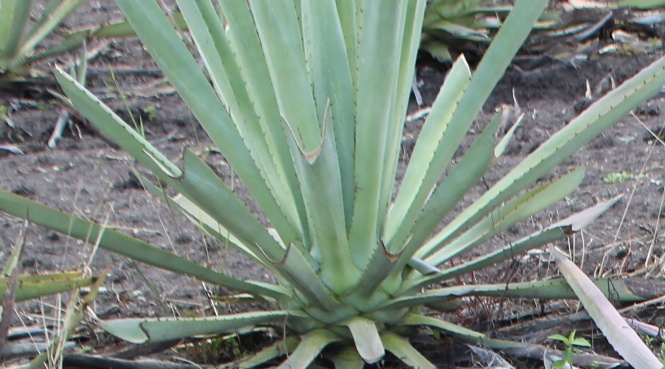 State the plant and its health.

agave, yellow
